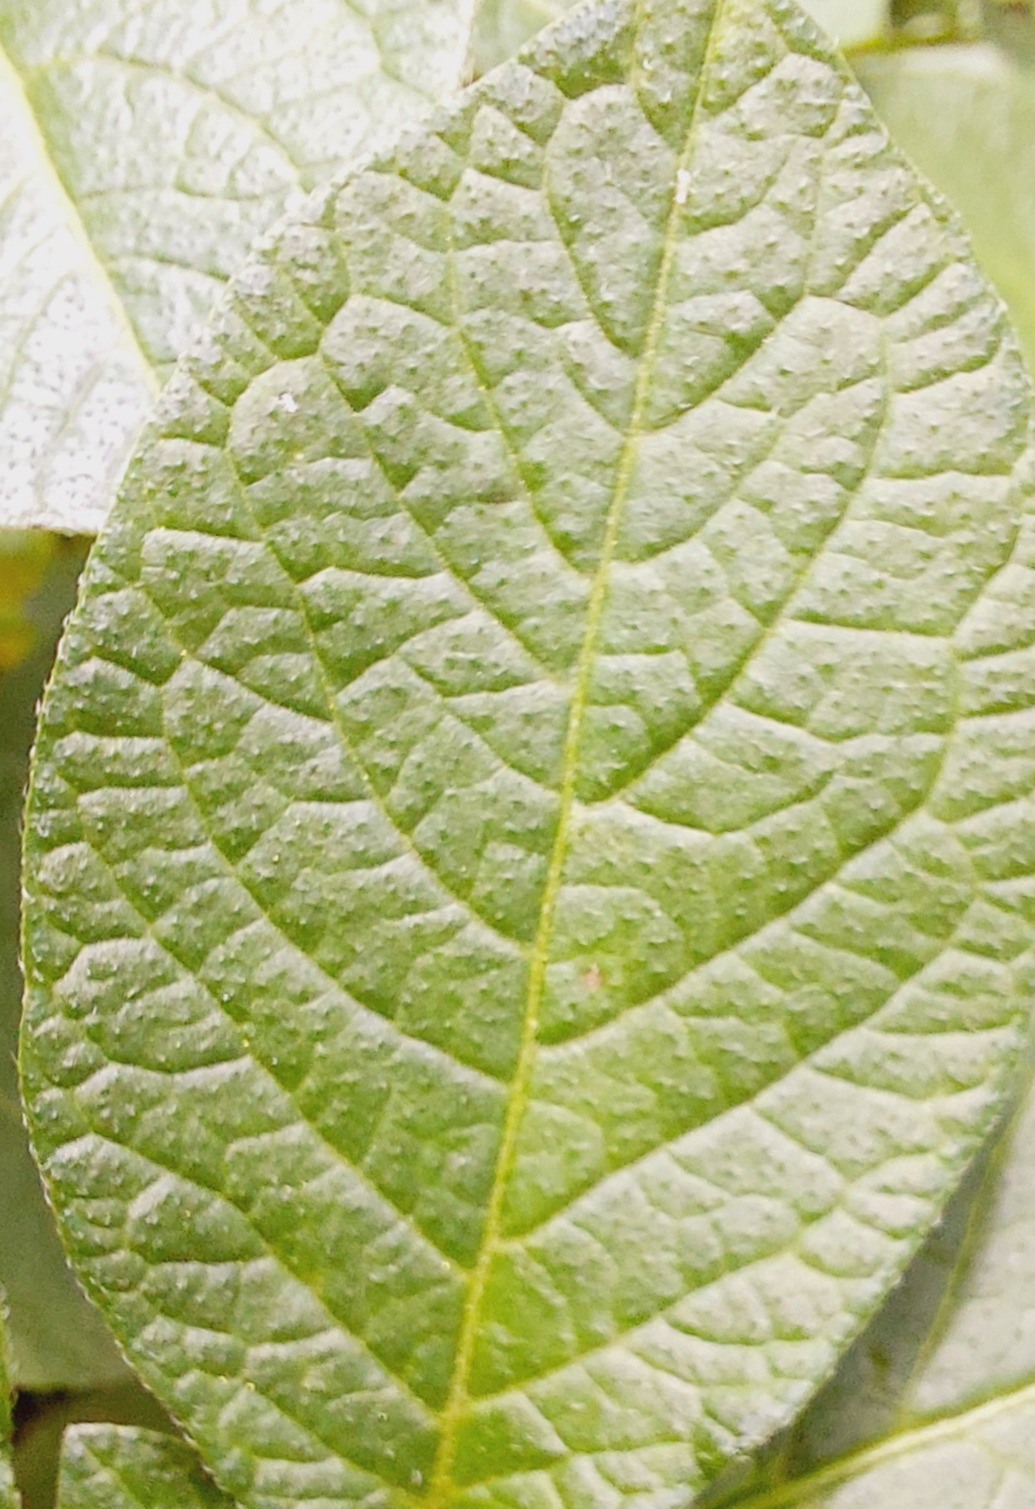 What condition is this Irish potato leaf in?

healthy
